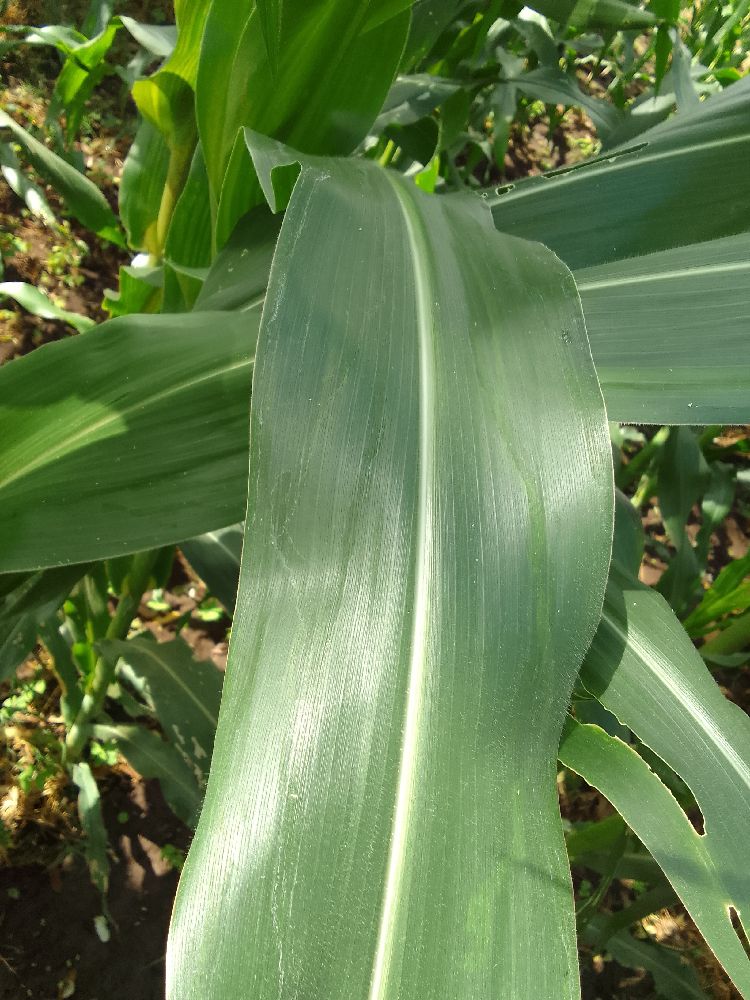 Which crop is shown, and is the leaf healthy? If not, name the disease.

maize, healthy
